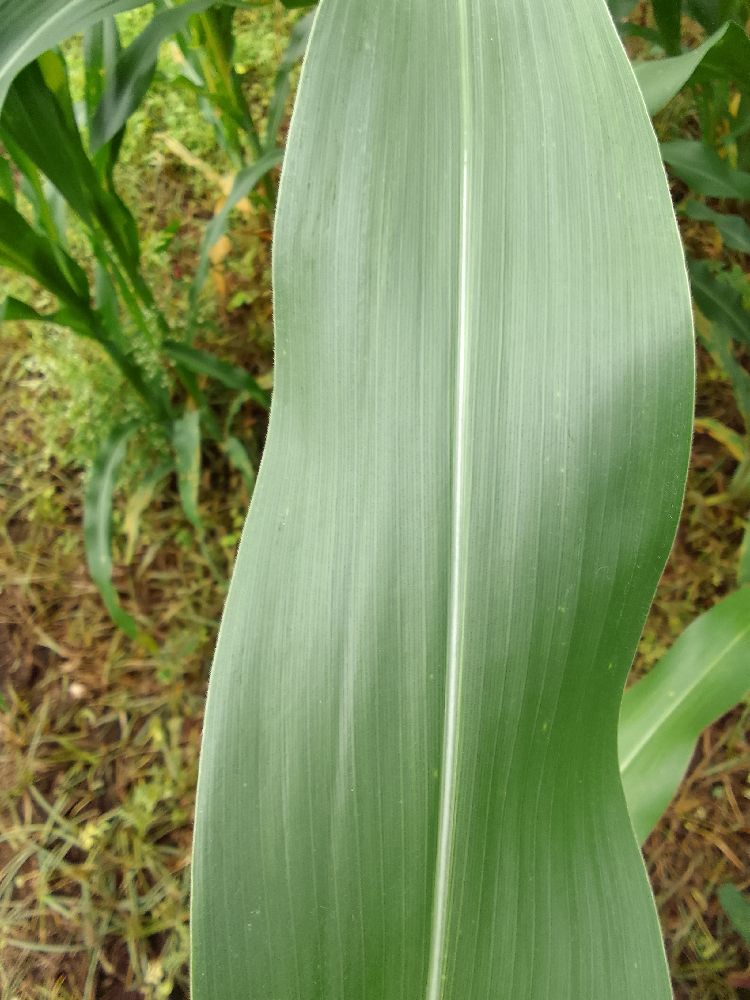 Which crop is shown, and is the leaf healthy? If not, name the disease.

maize, healthy
